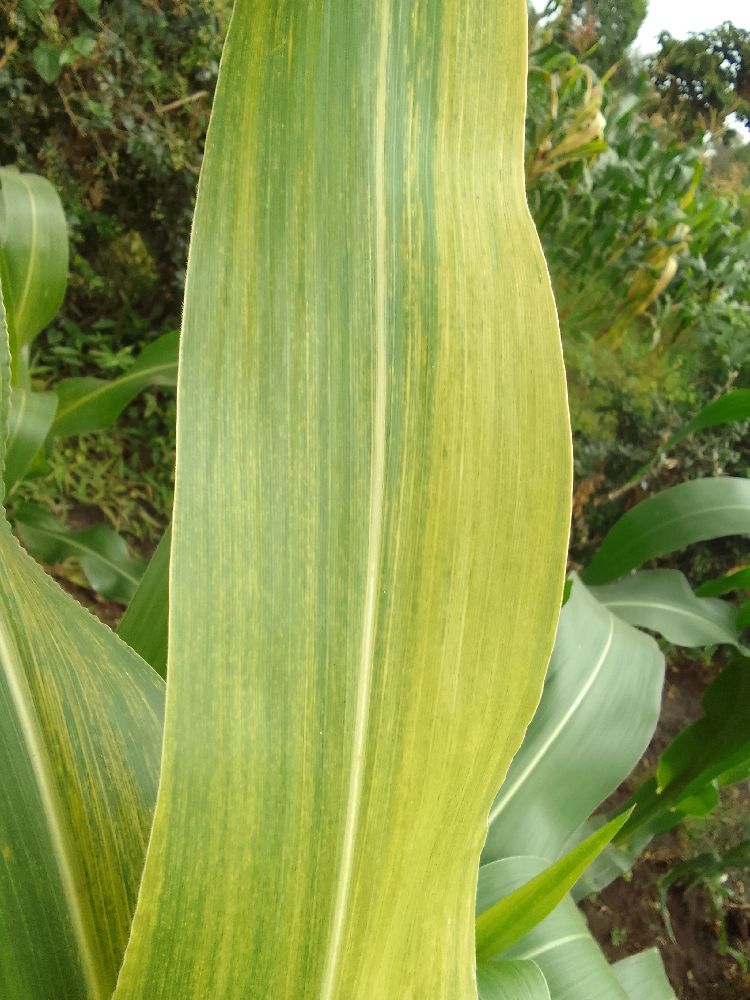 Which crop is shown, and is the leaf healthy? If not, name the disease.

maize, maize lethal necrosis
